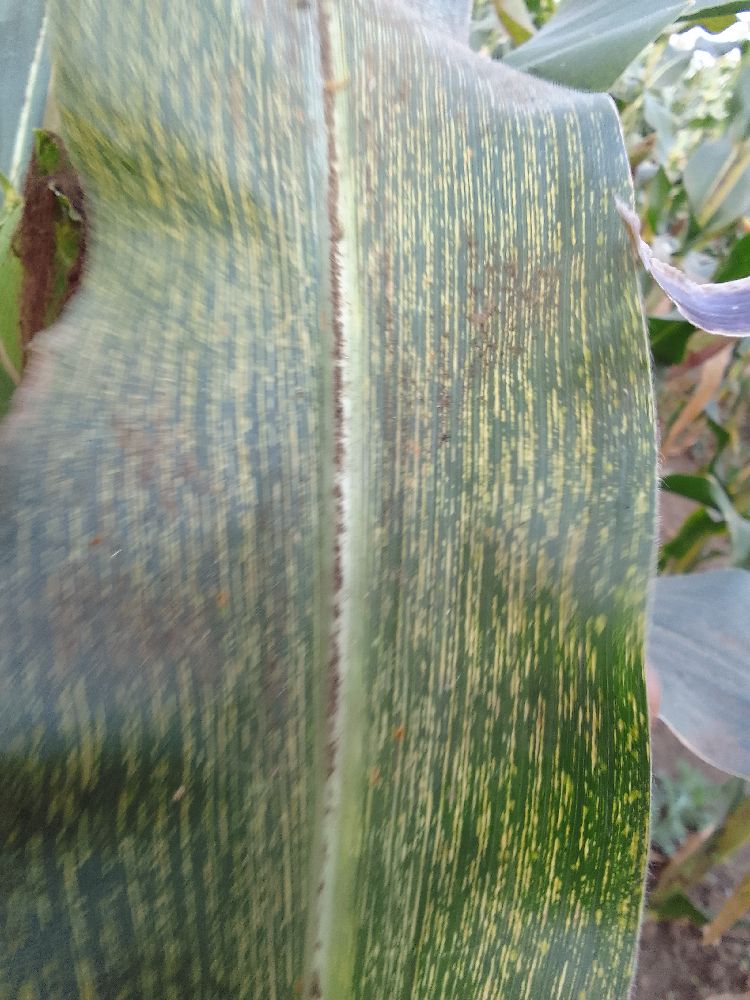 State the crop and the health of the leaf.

maize, maize streak virus
